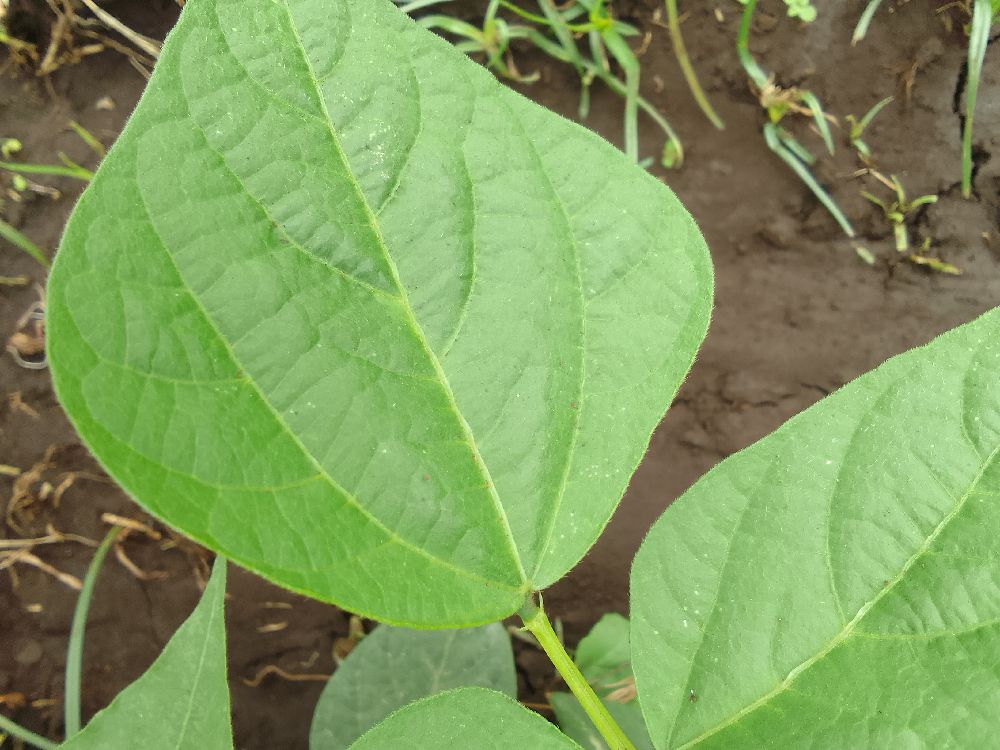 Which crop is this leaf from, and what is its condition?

common bean, healthy
